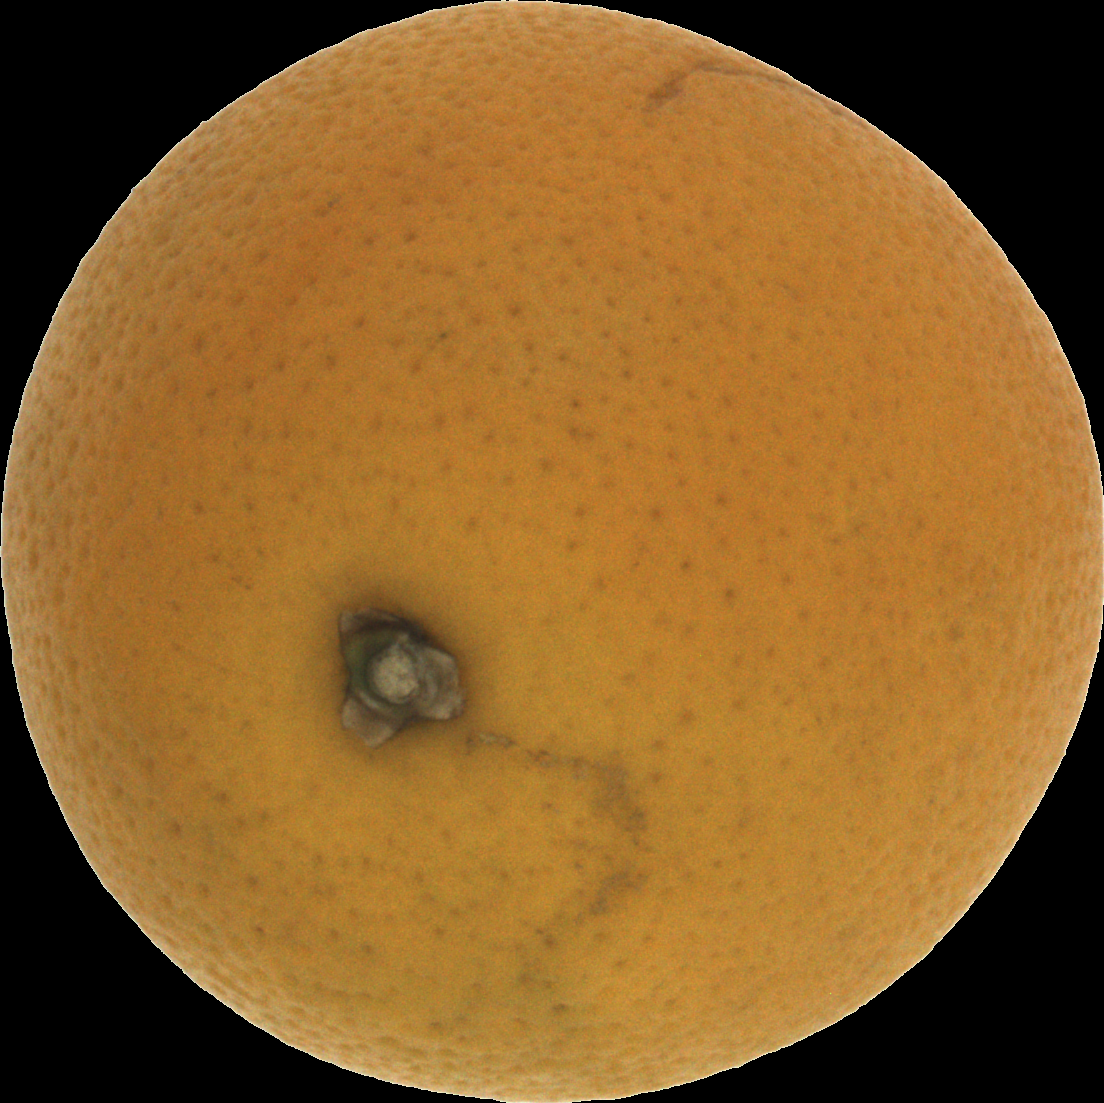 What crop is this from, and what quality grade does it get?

orange, bad
